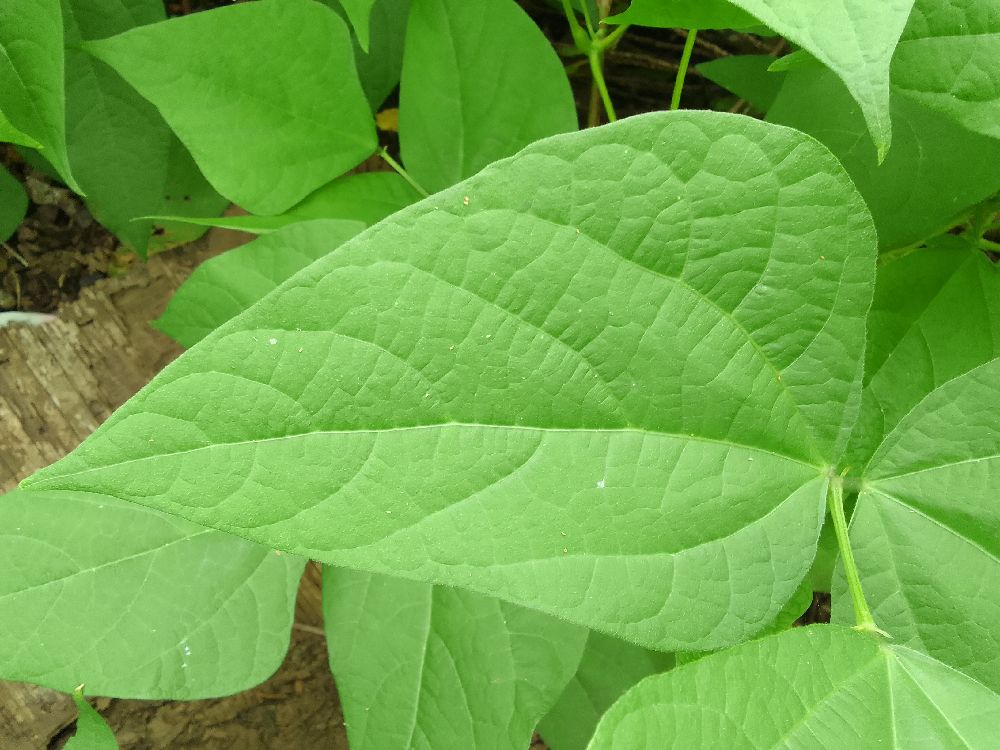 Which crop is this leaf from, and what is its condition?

common bean, healthy
